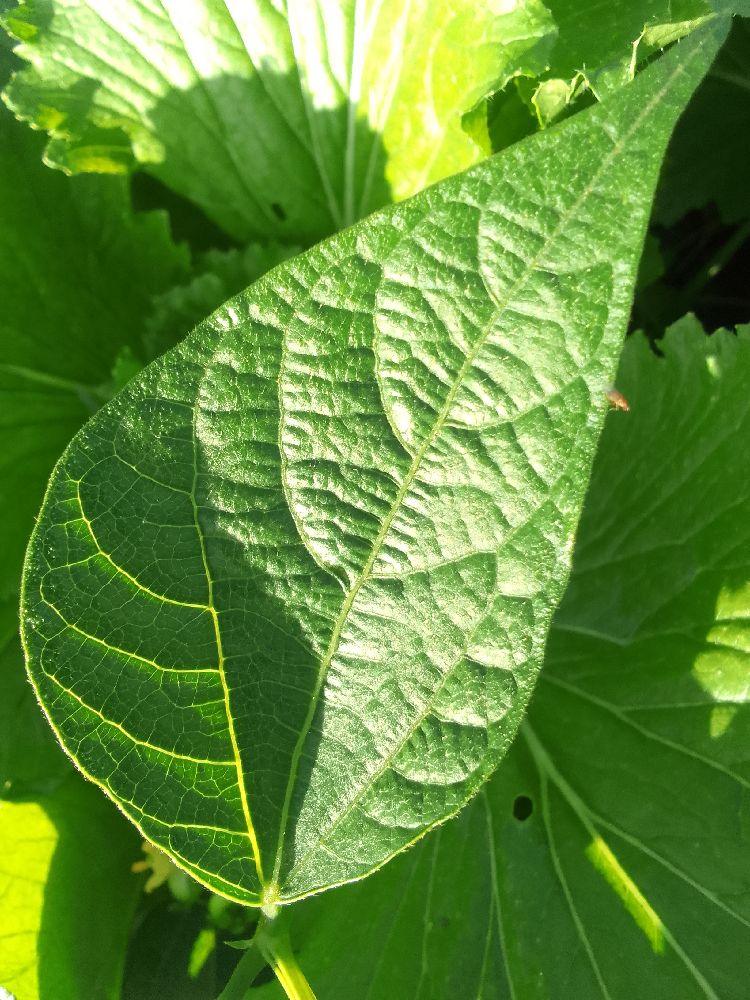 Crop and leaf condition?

common bean, healthy
